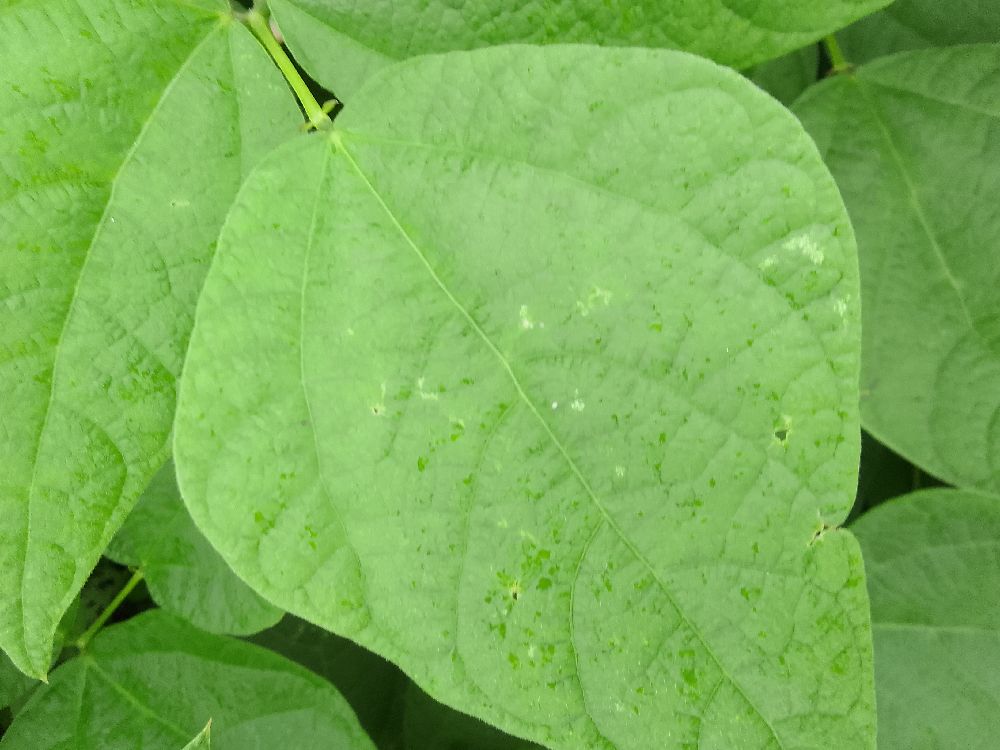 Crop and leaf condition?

common bean, healthy
